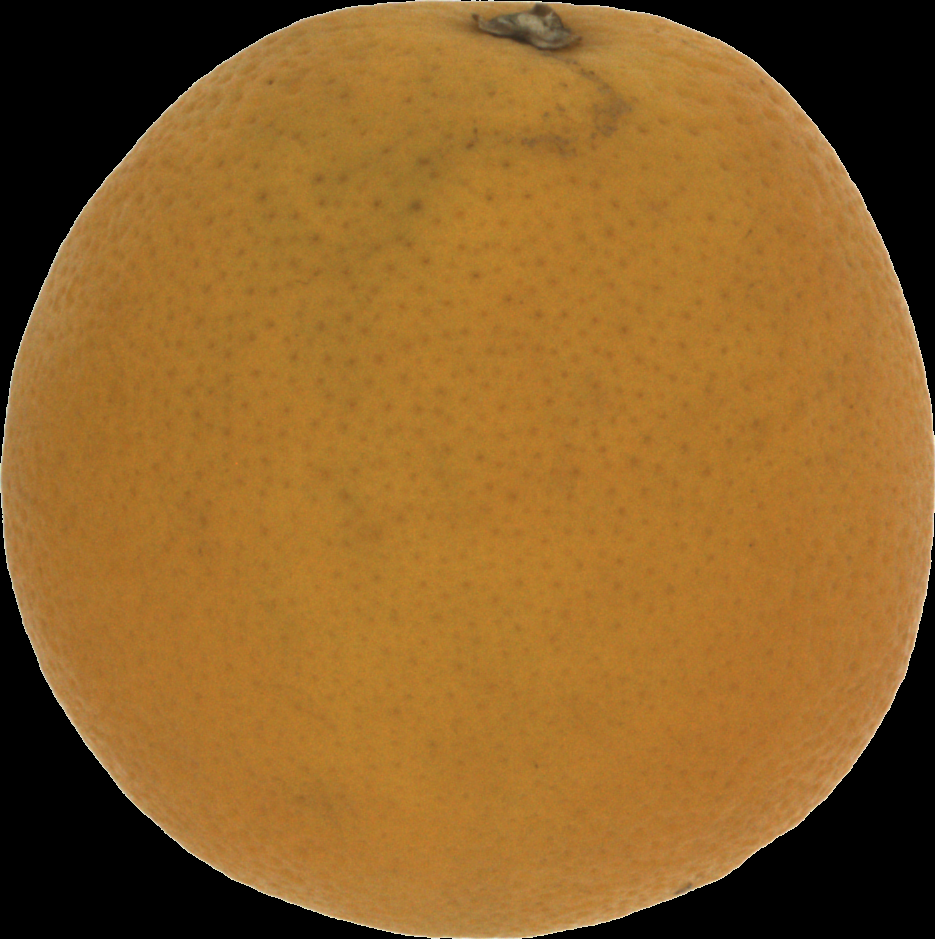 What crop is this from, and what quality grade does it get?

orange, bad
